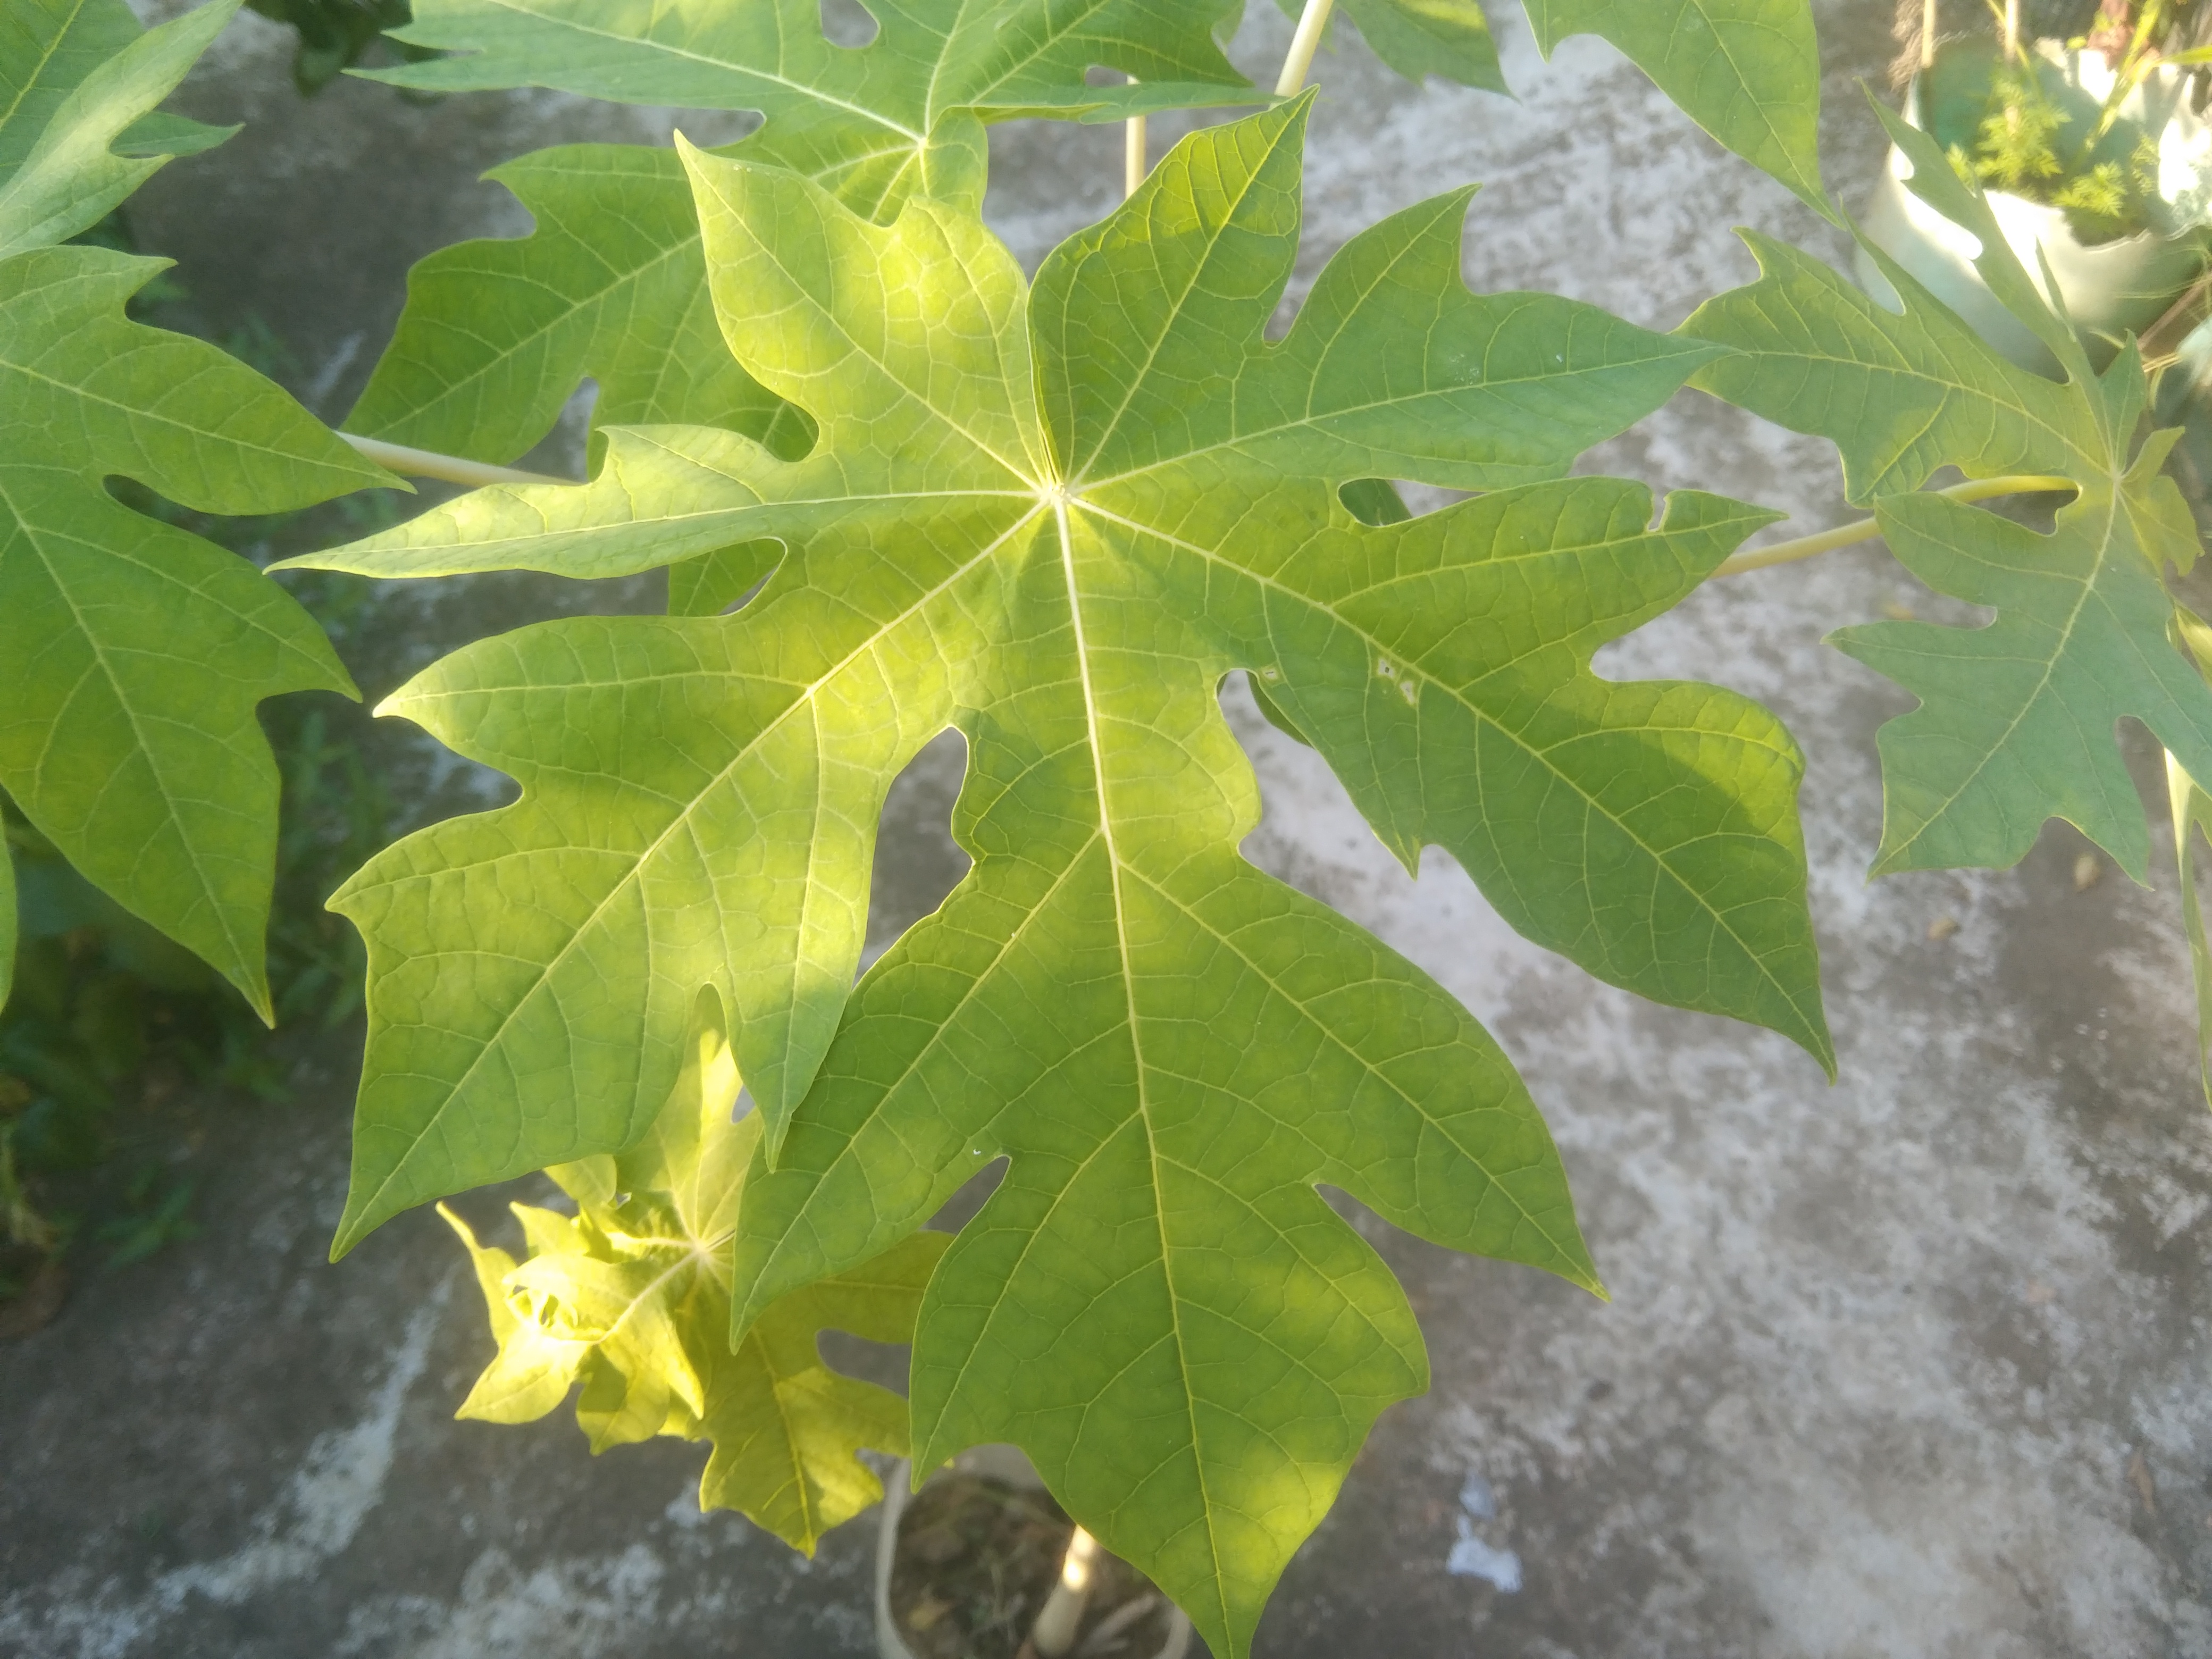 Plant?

papaya
